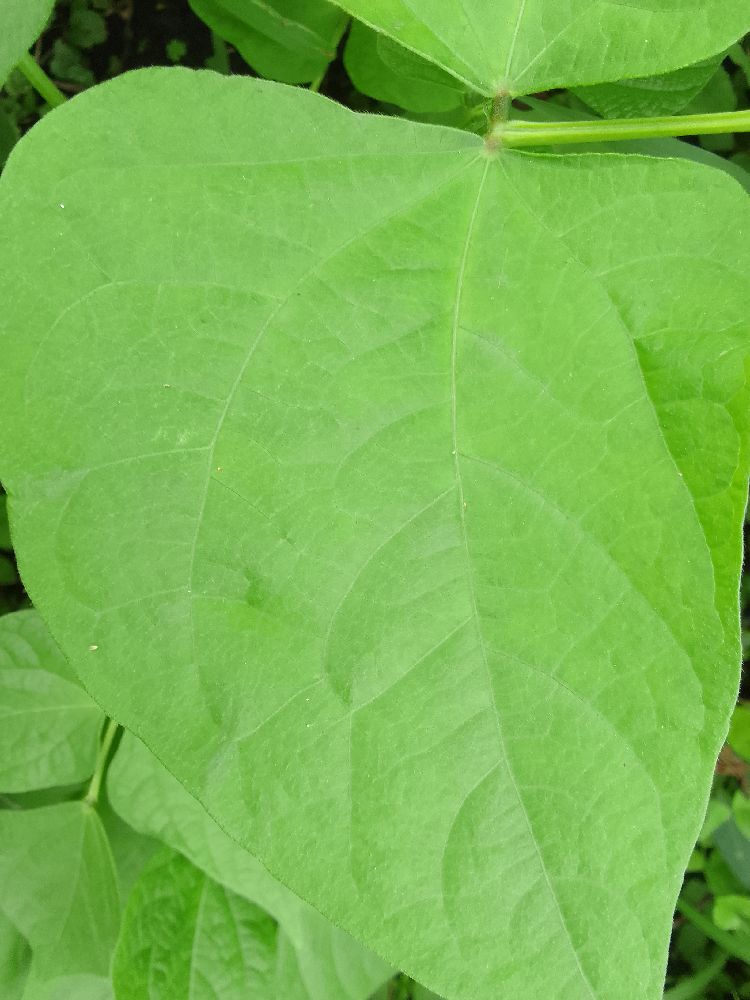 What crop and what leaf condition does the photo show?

common bean, healthy
